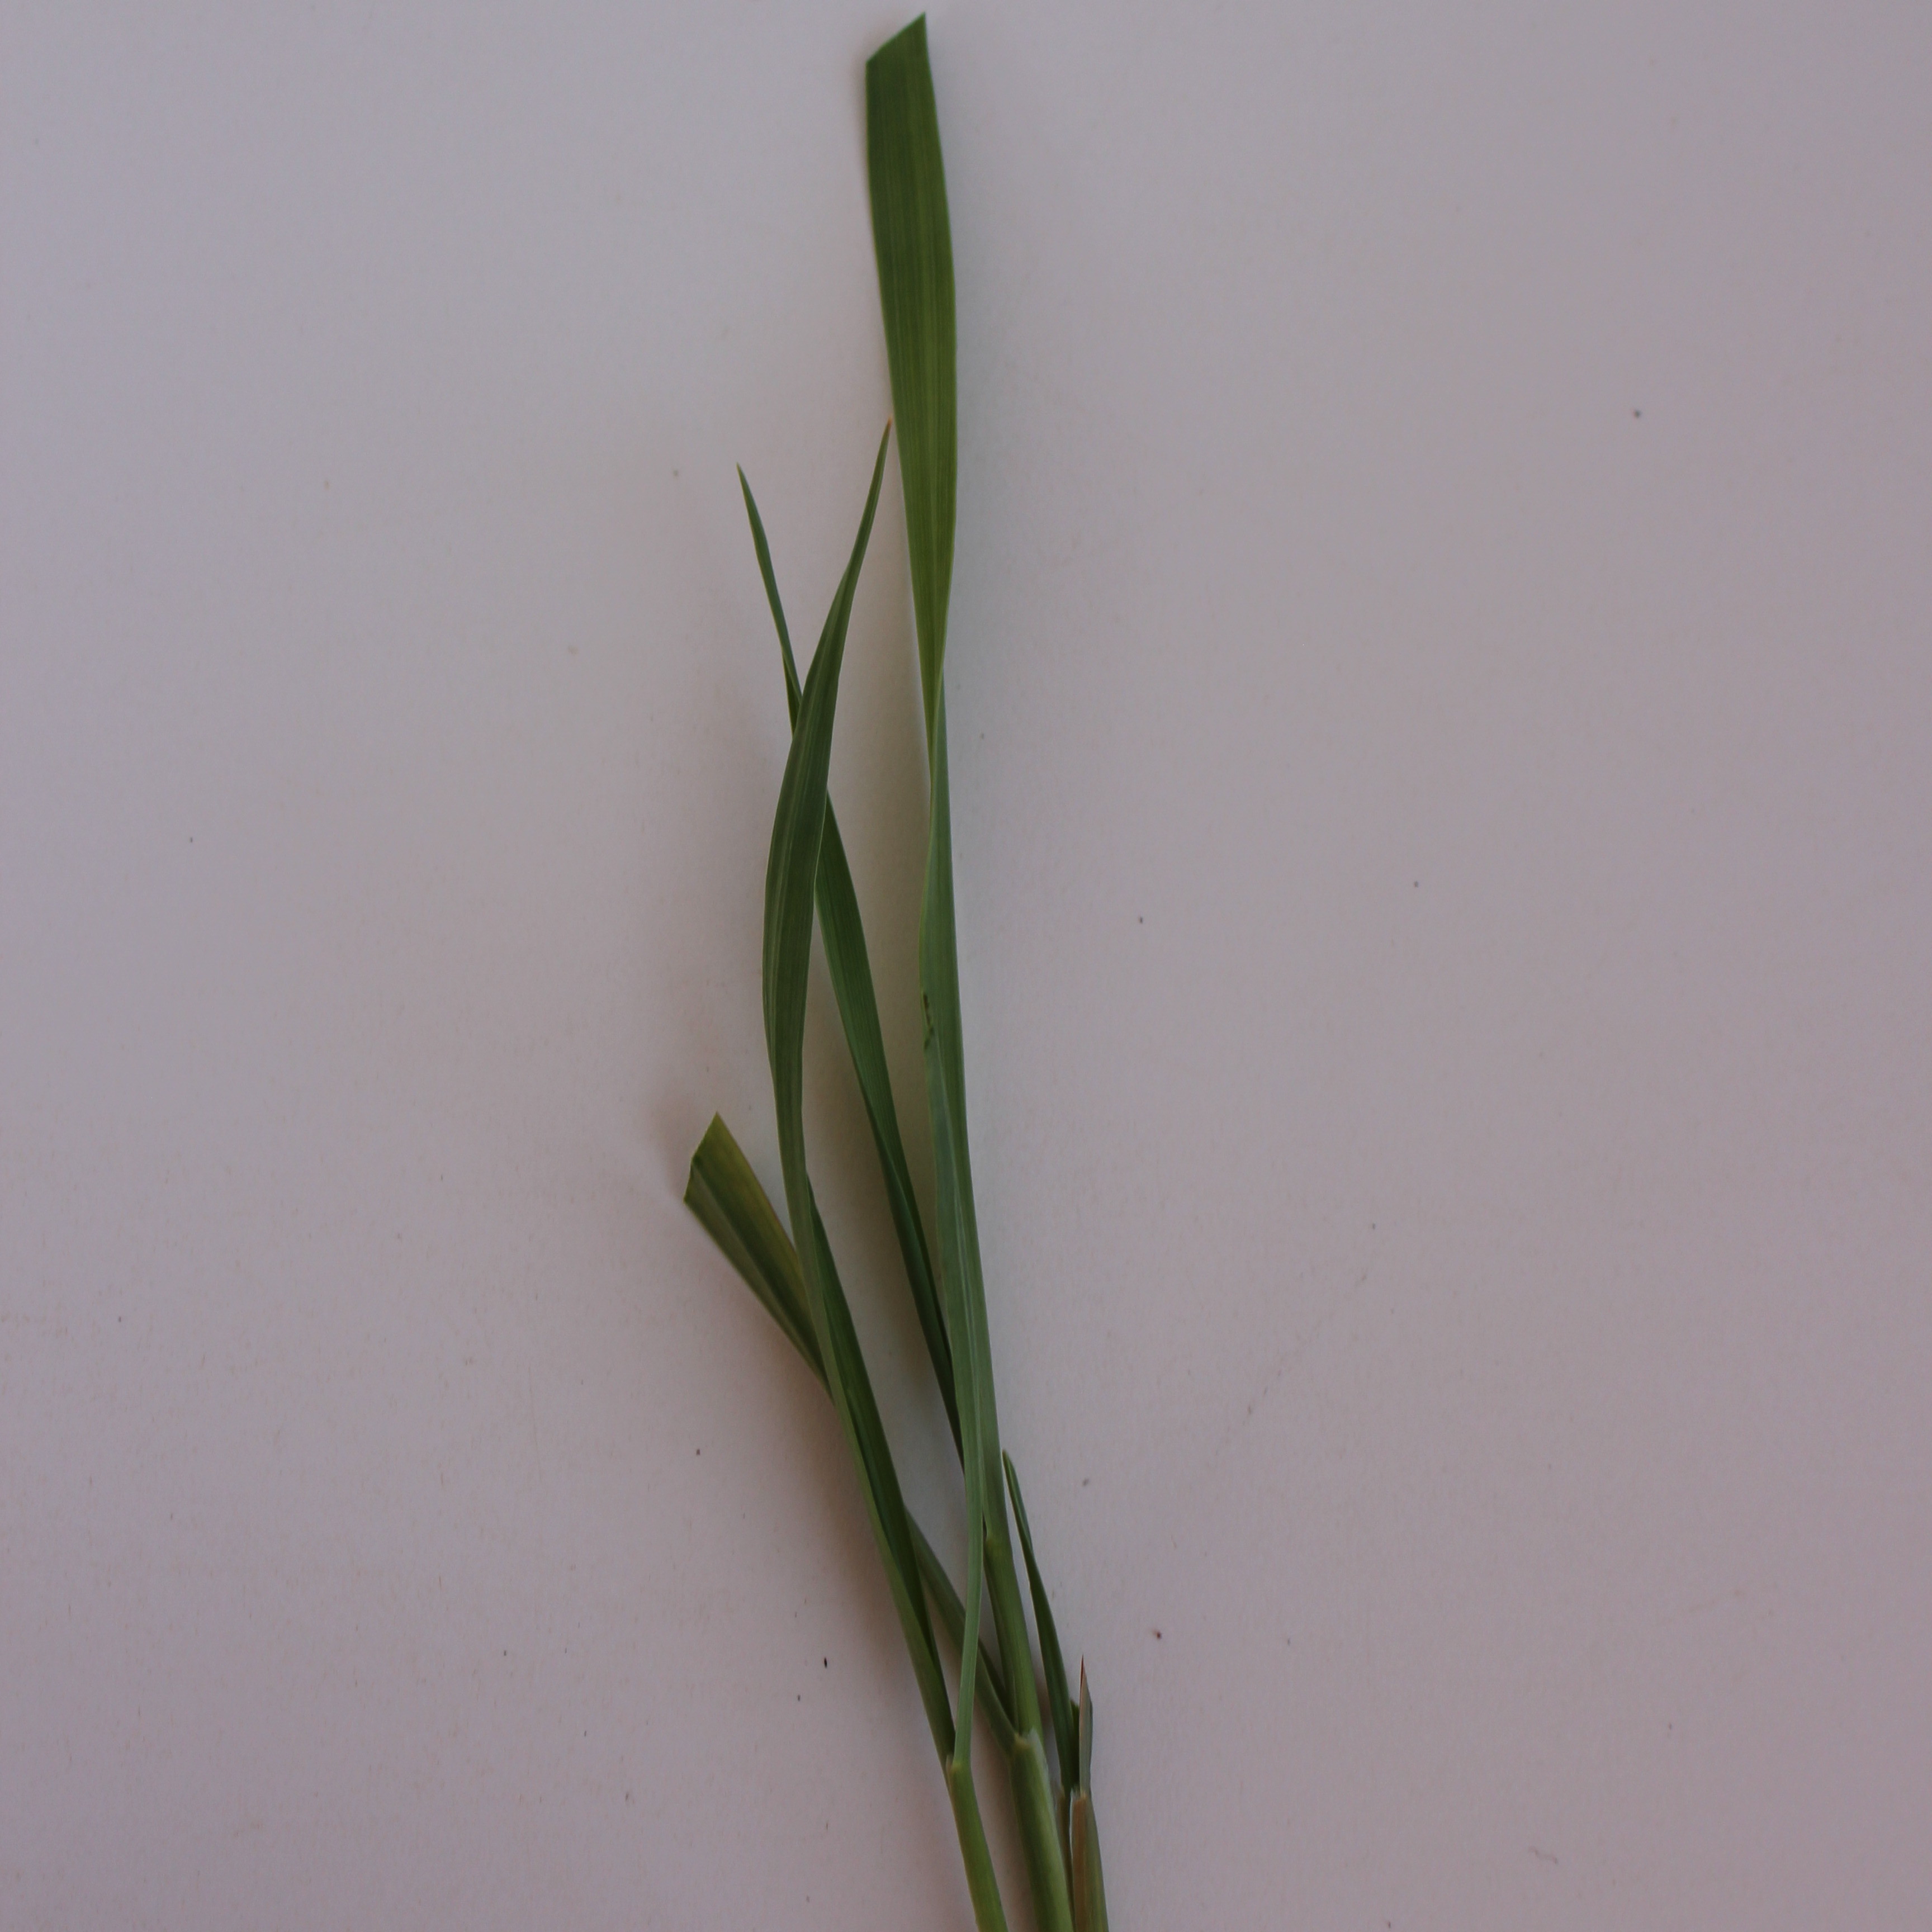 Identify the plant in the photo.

Avena sterilis
